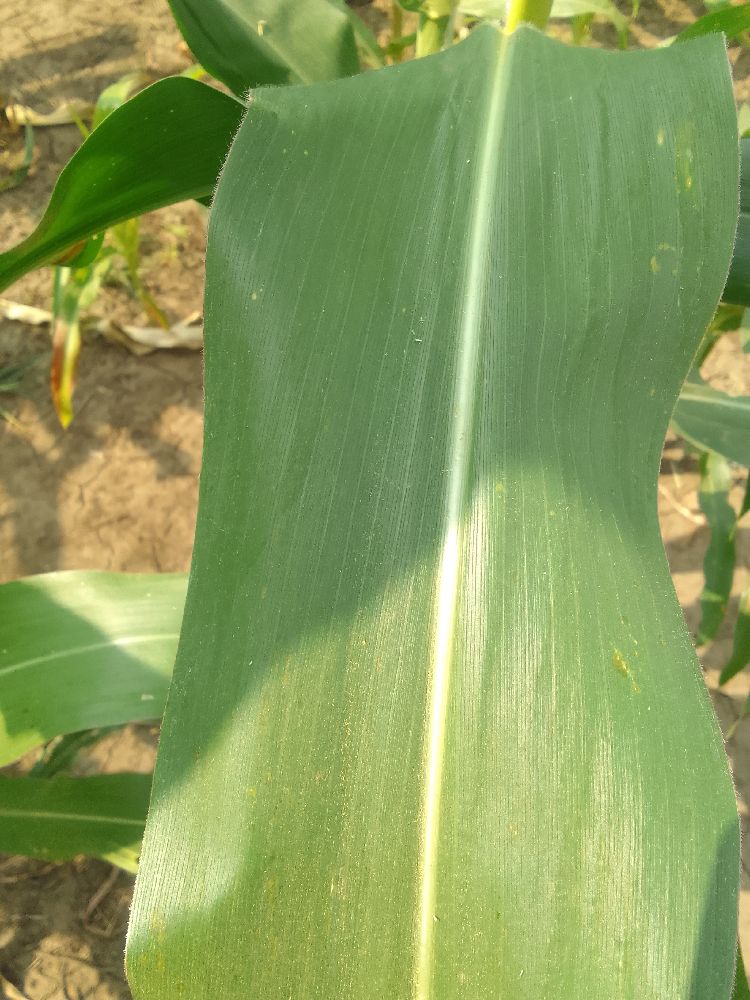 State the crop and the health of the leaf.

maize, healthy
